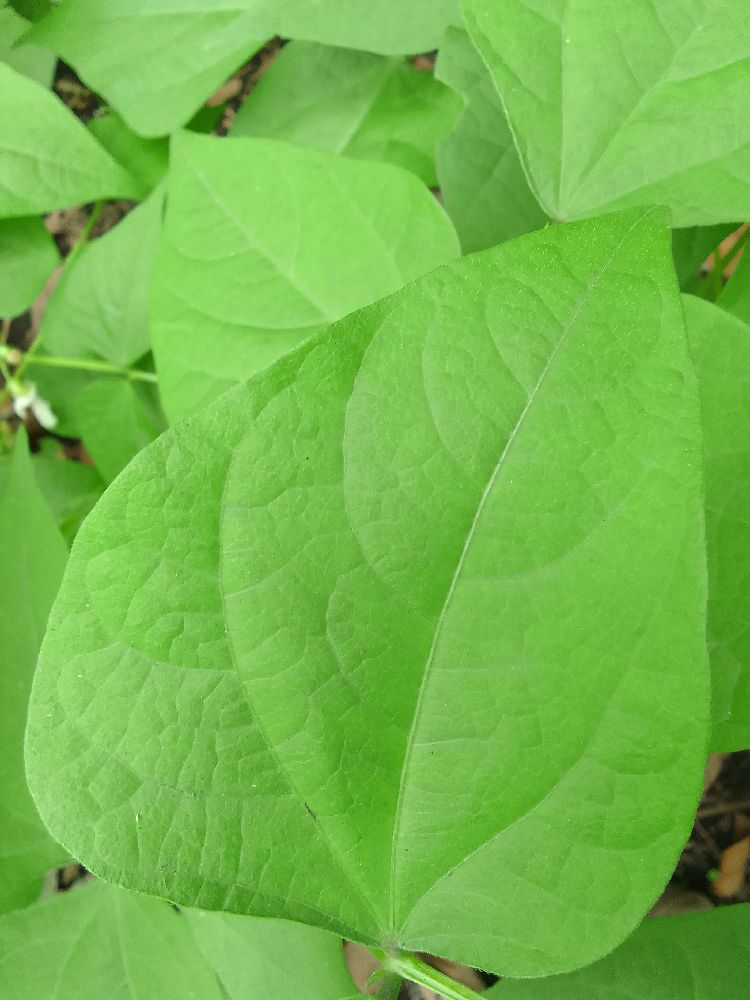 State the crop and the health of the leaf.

common bean, healthy
